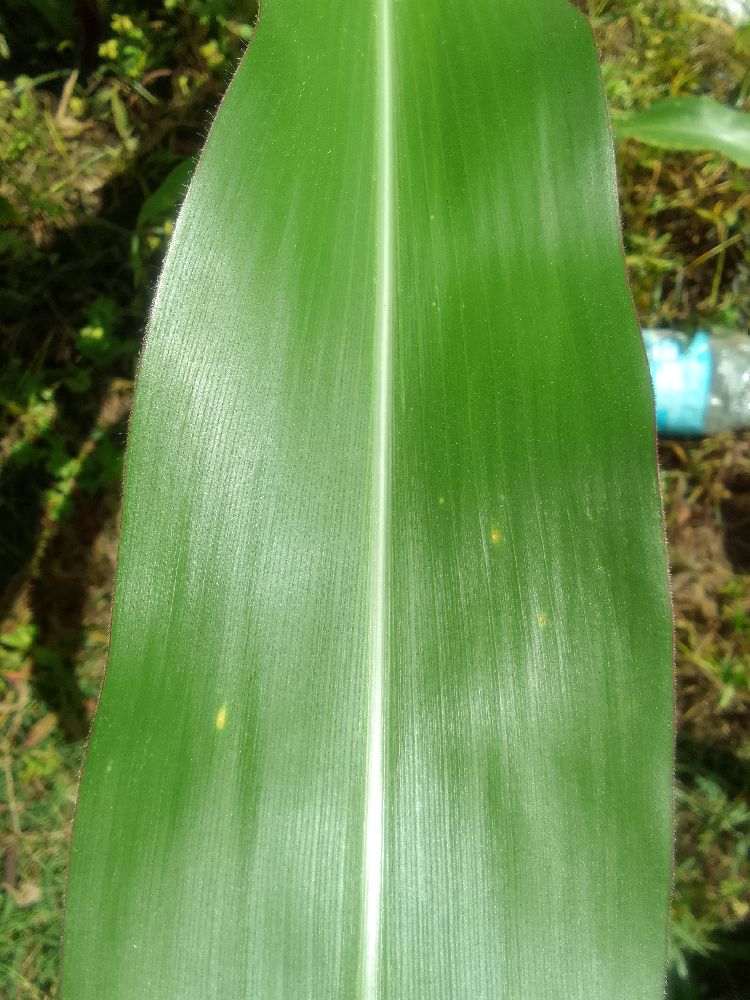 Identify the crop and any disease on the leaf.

maize, healthy
